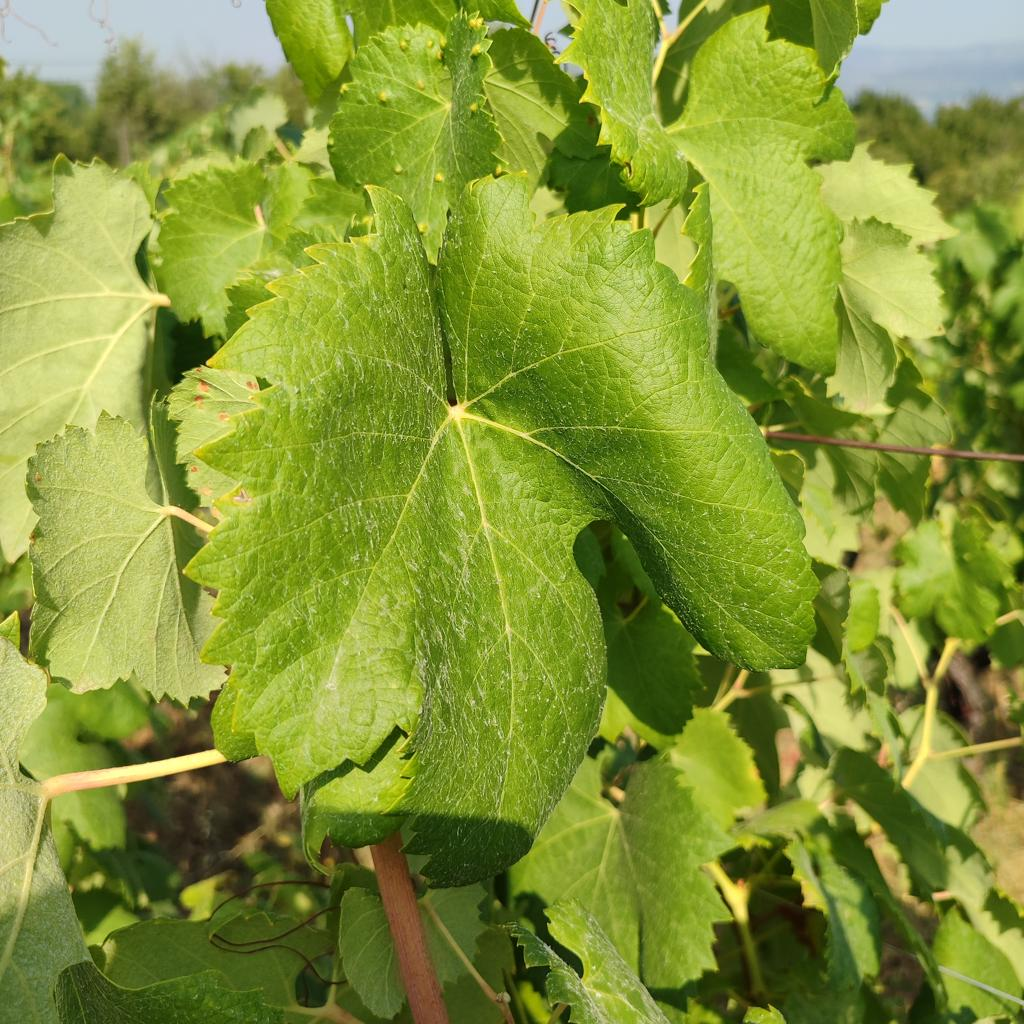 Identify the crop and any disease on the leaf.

grapevine, healthy
